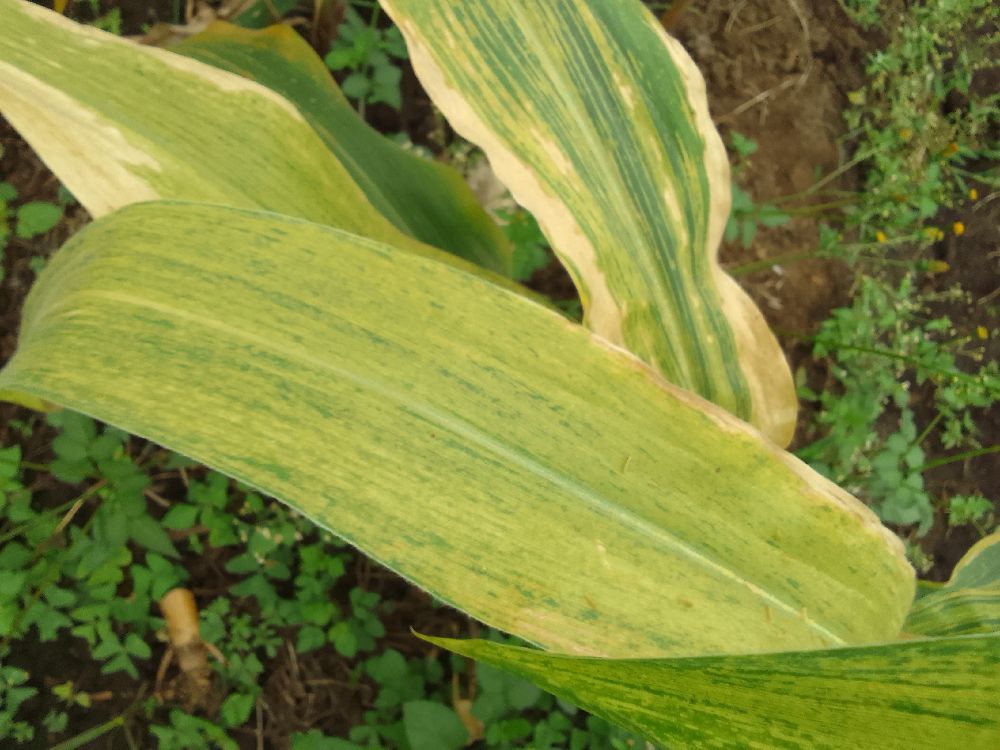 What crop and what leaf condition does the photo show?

maize, maize lethal necrosis
